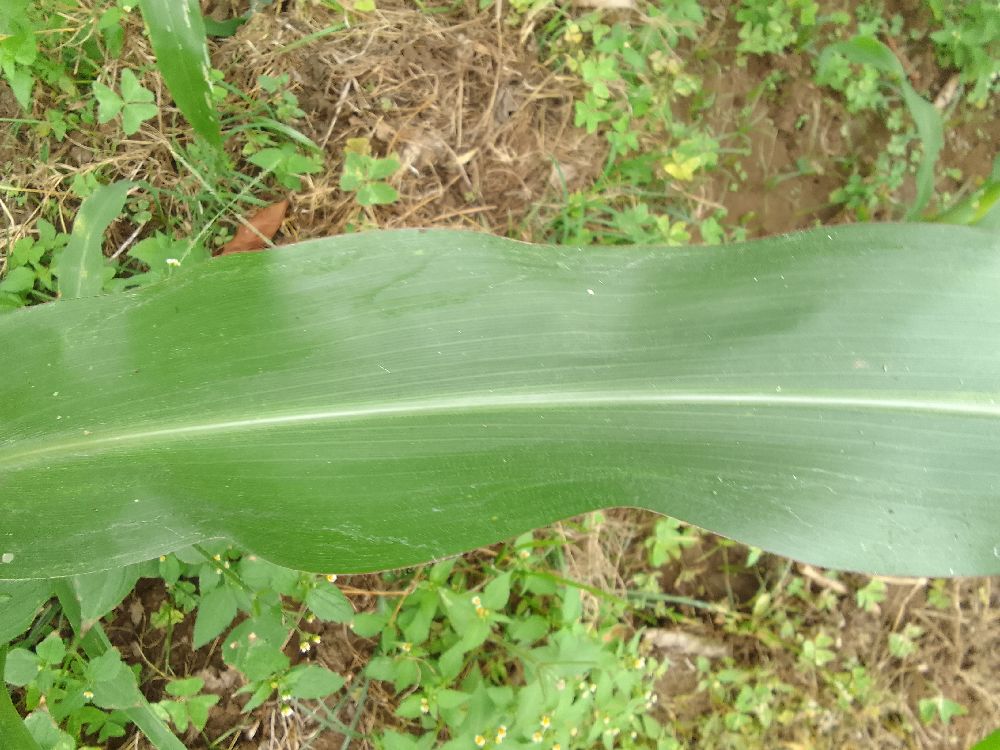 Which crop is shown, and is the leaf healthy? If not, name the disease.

maize, healthy
